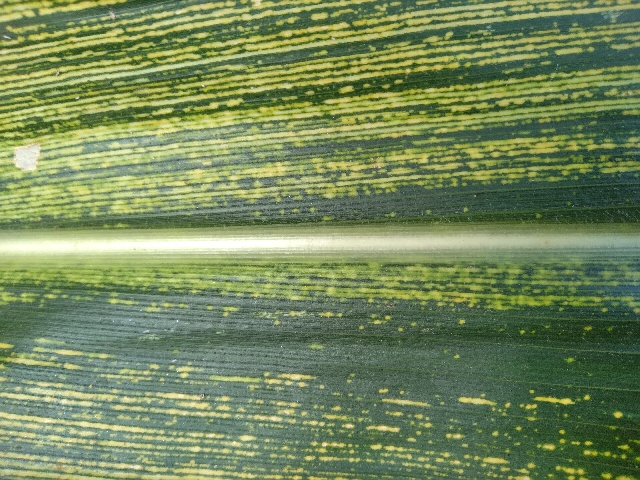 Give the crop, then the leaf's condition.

maize, maize streak virus
